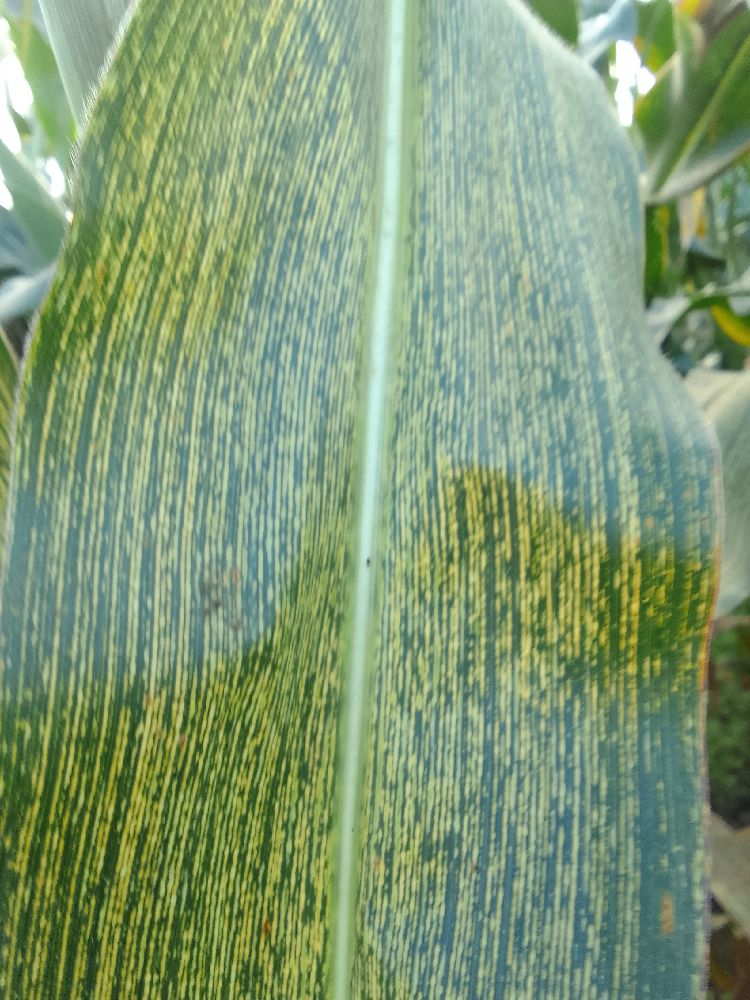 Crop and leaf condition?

maize, maize streak virus
